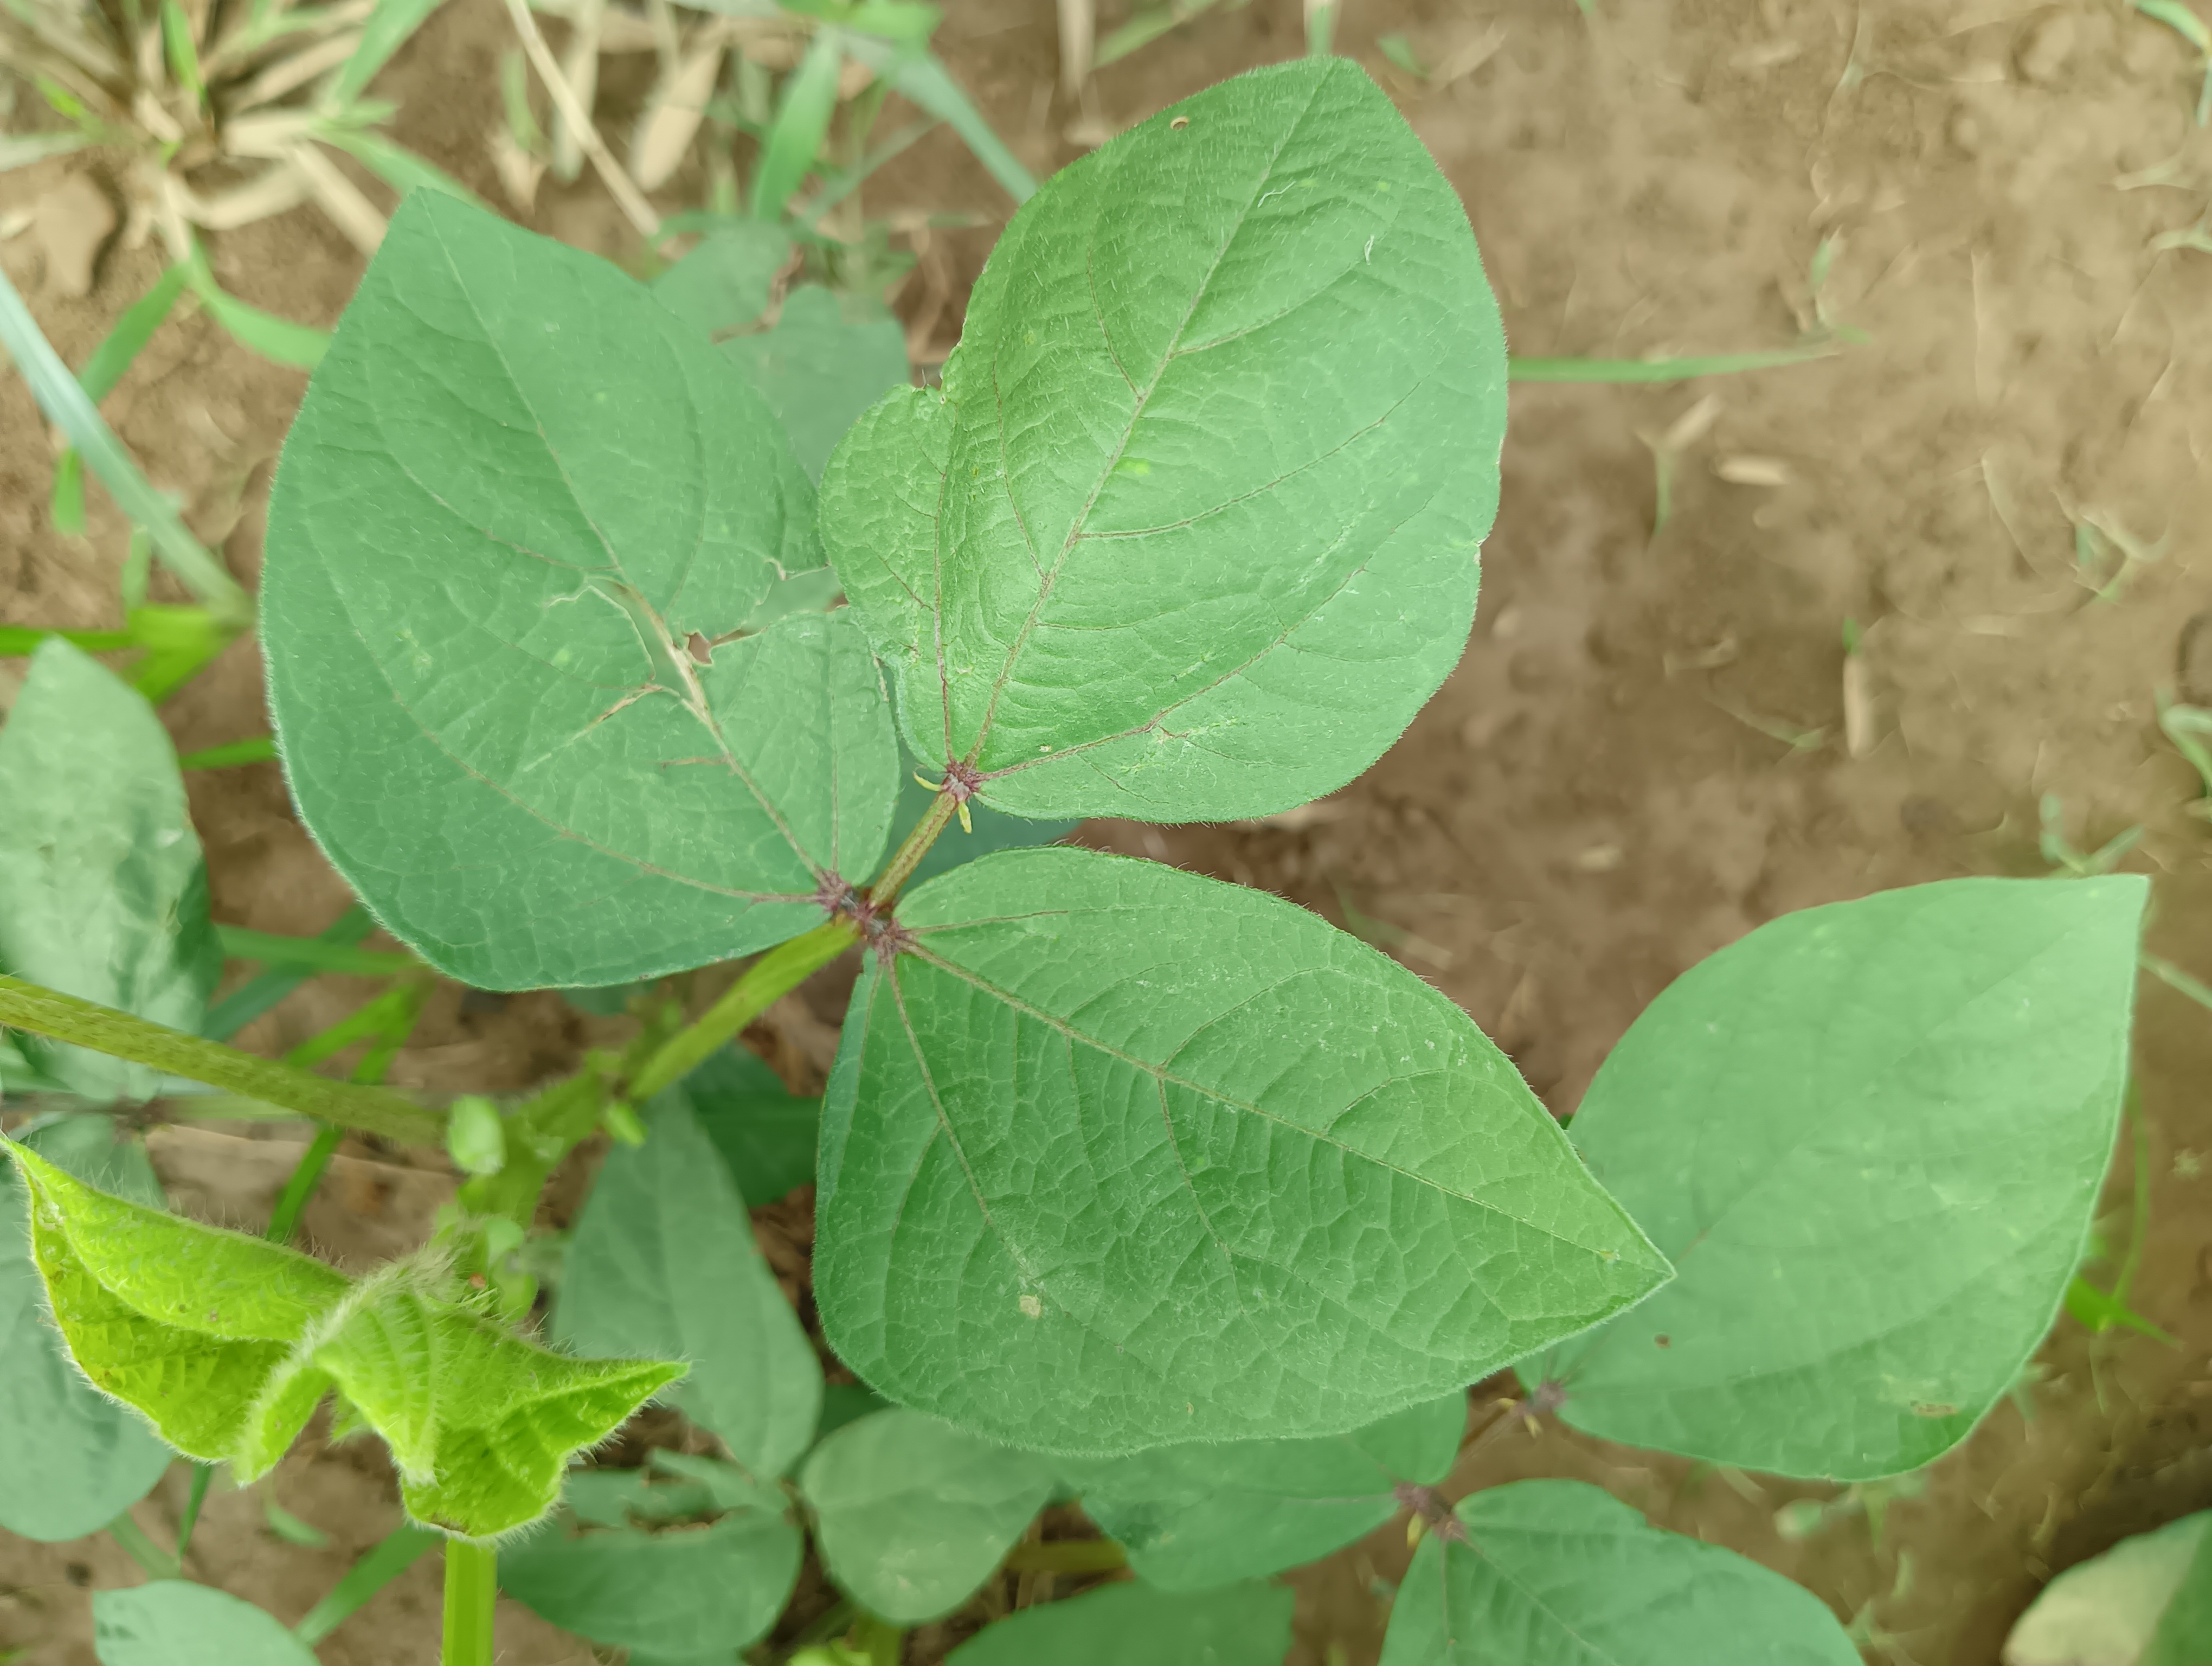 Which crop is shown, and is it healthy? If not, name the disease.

mungbean, healthy
